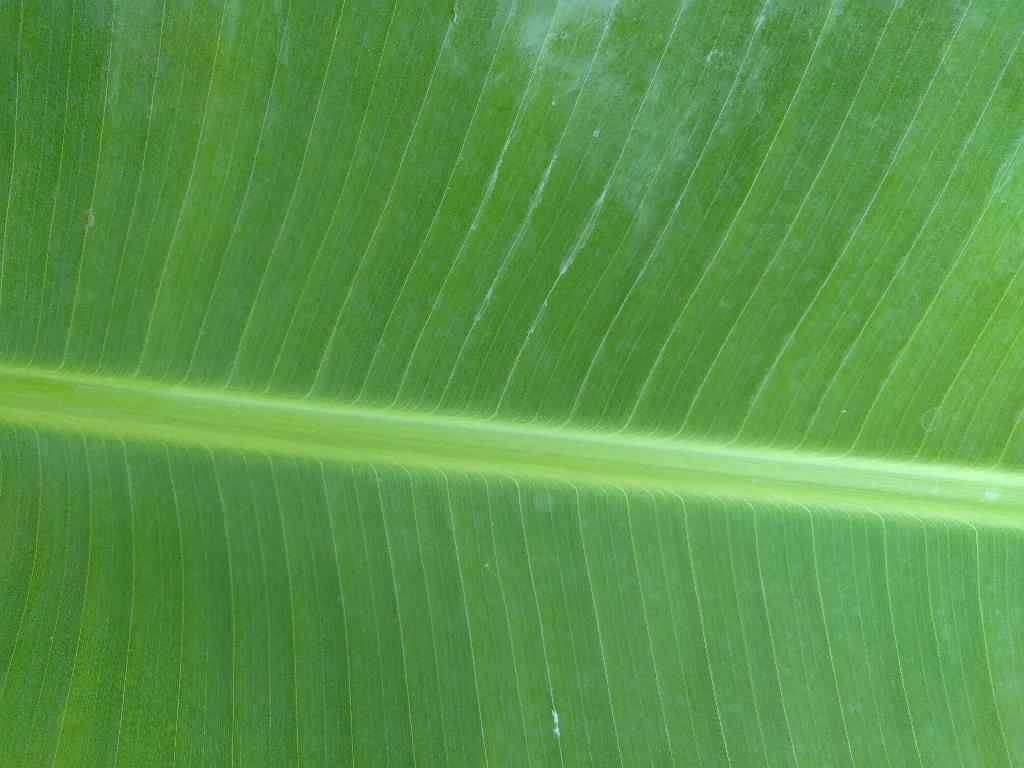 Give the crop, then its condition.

banana, healthy
